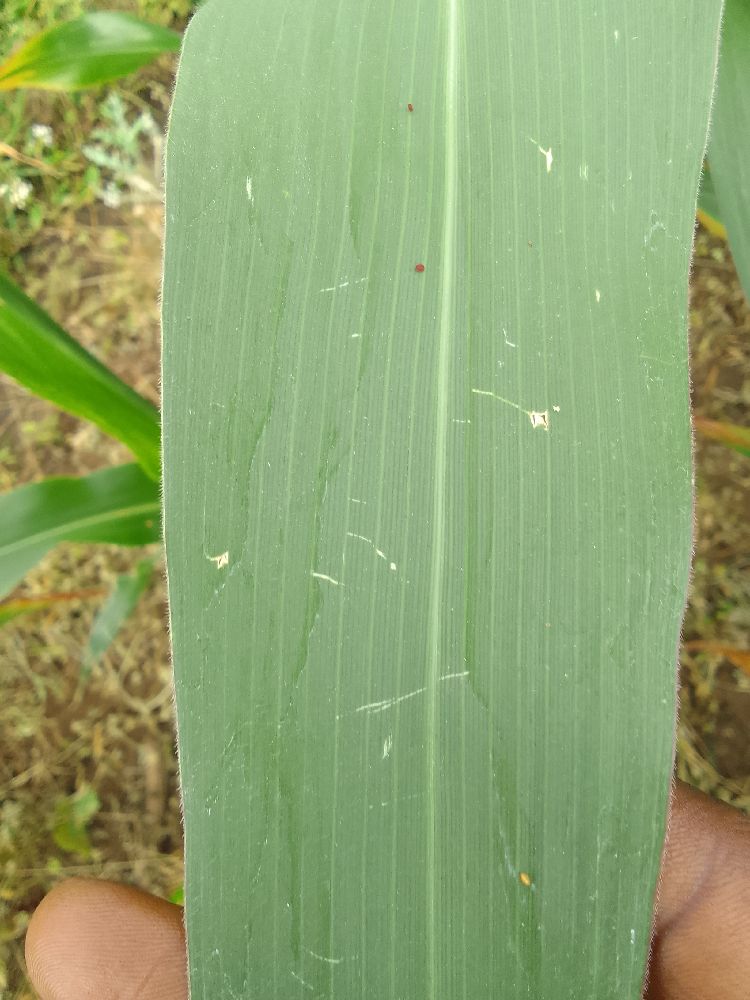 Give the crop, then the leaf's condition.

maize, healthy
